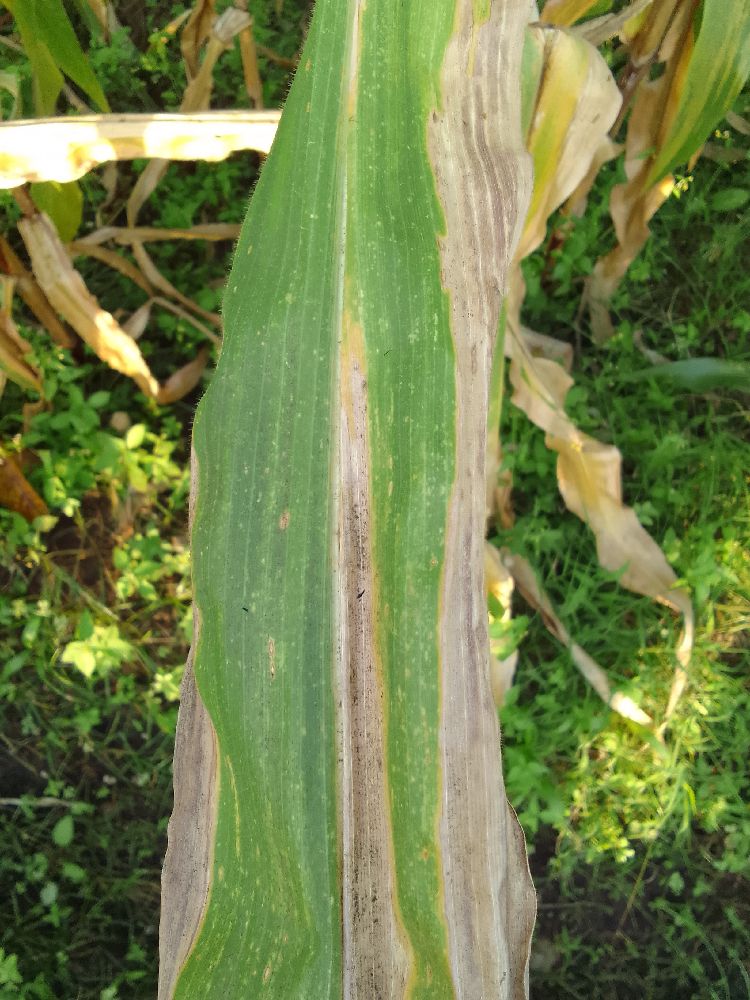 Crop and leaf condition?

maize, maize lethal necrosis
